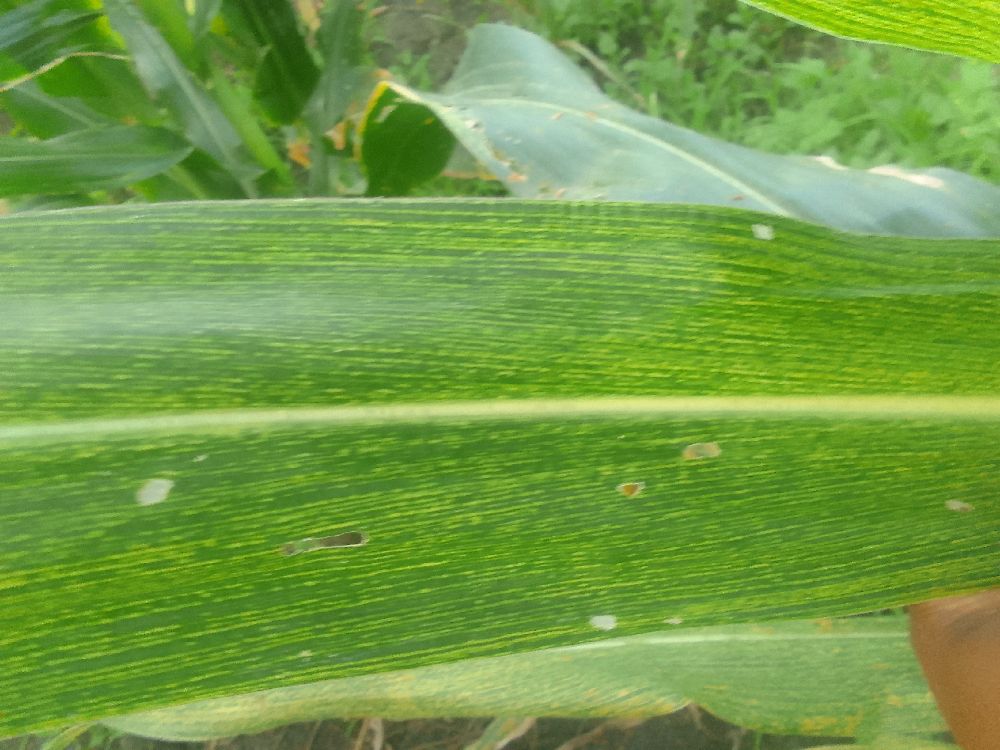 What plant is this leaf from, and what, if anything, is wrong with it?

maize, maize streak virus
